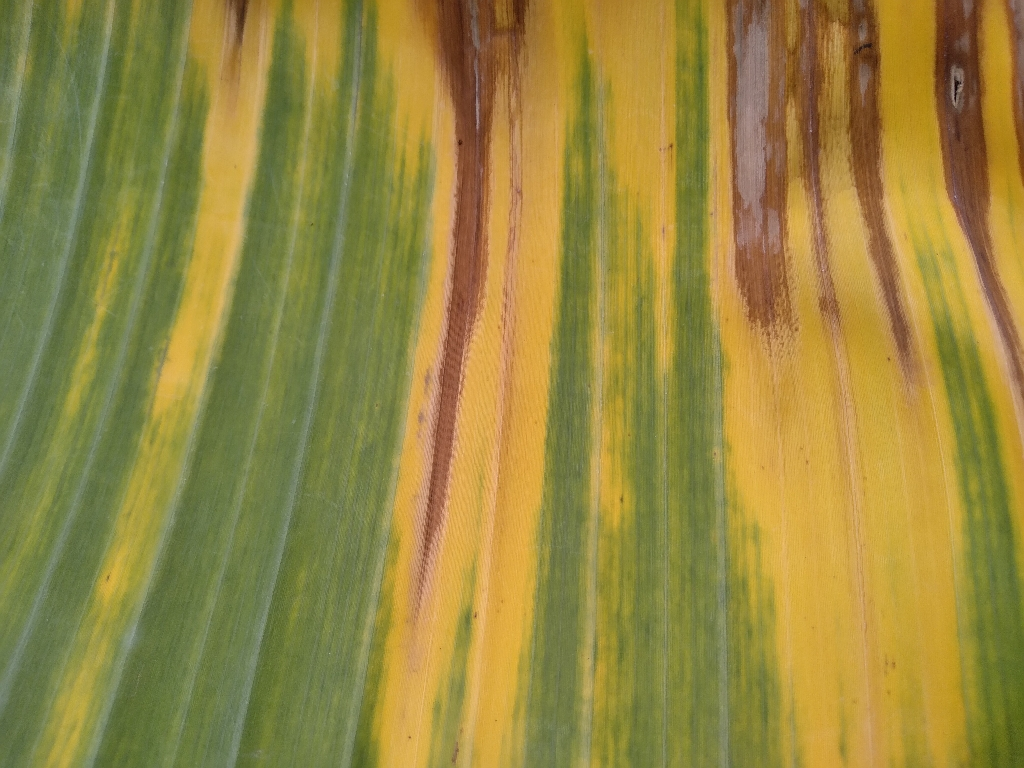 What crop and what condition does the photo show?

banana, fusarium wilt race 1
